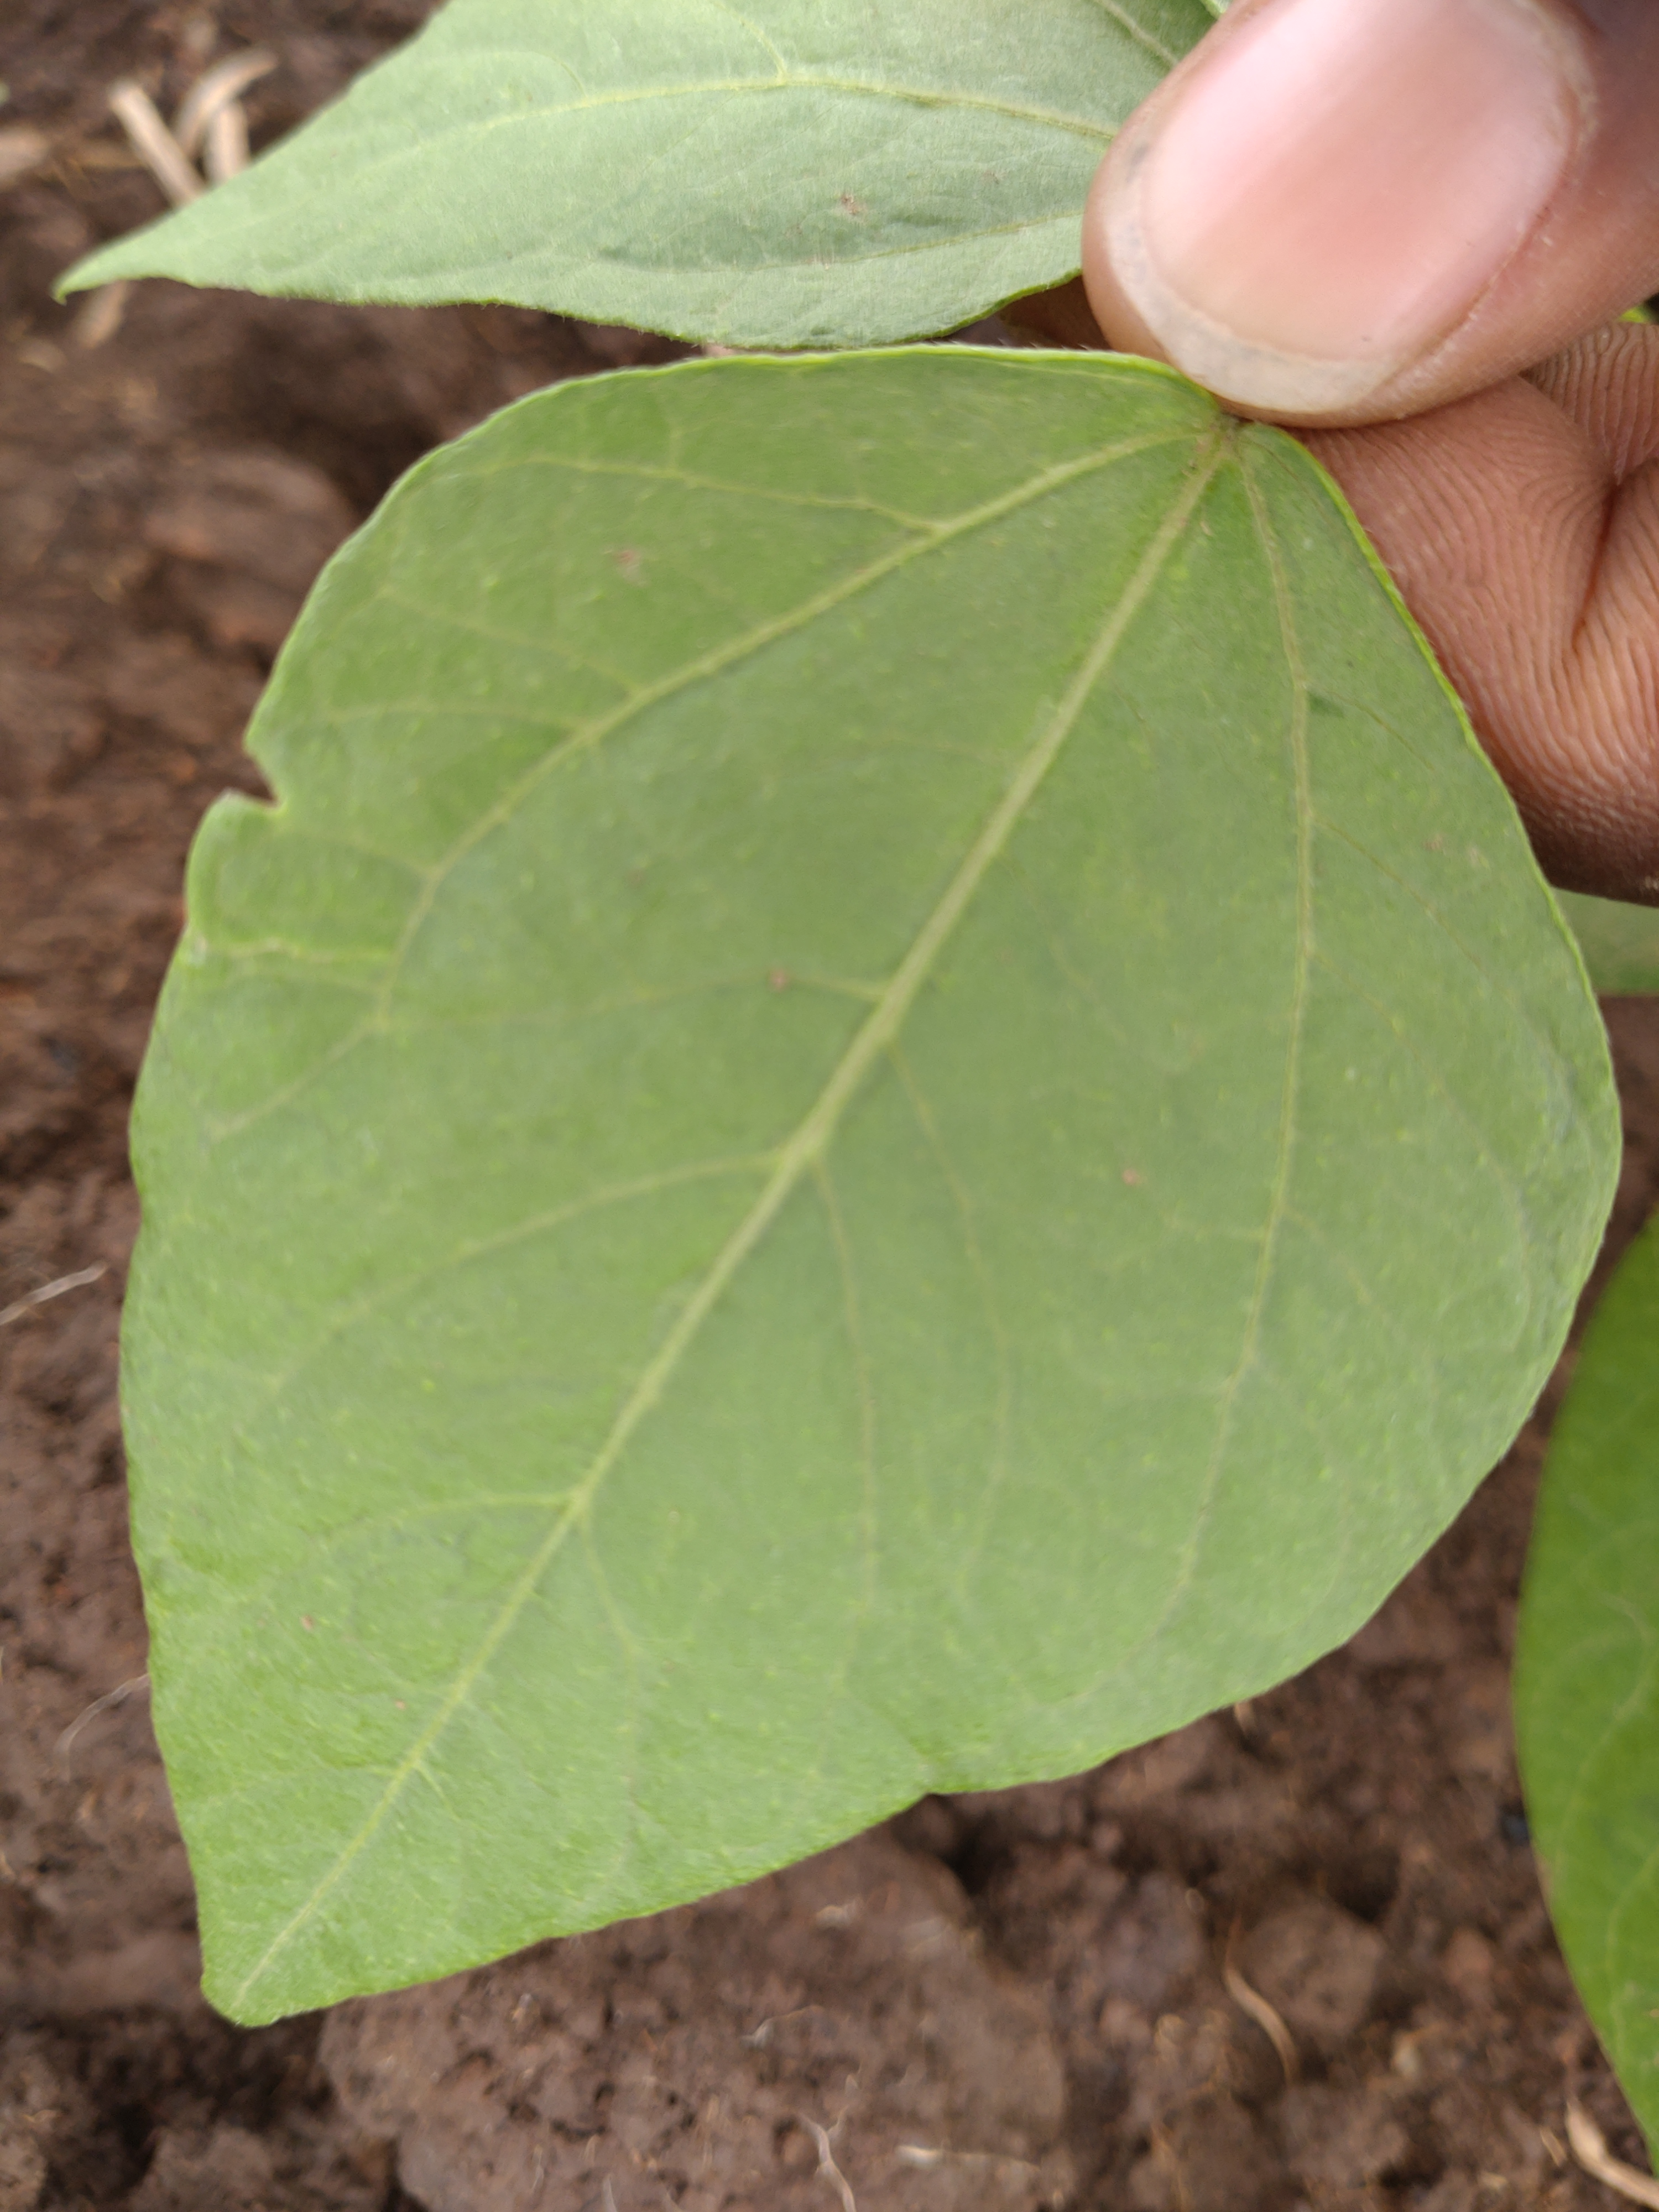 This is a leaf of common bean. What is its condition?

healthy
